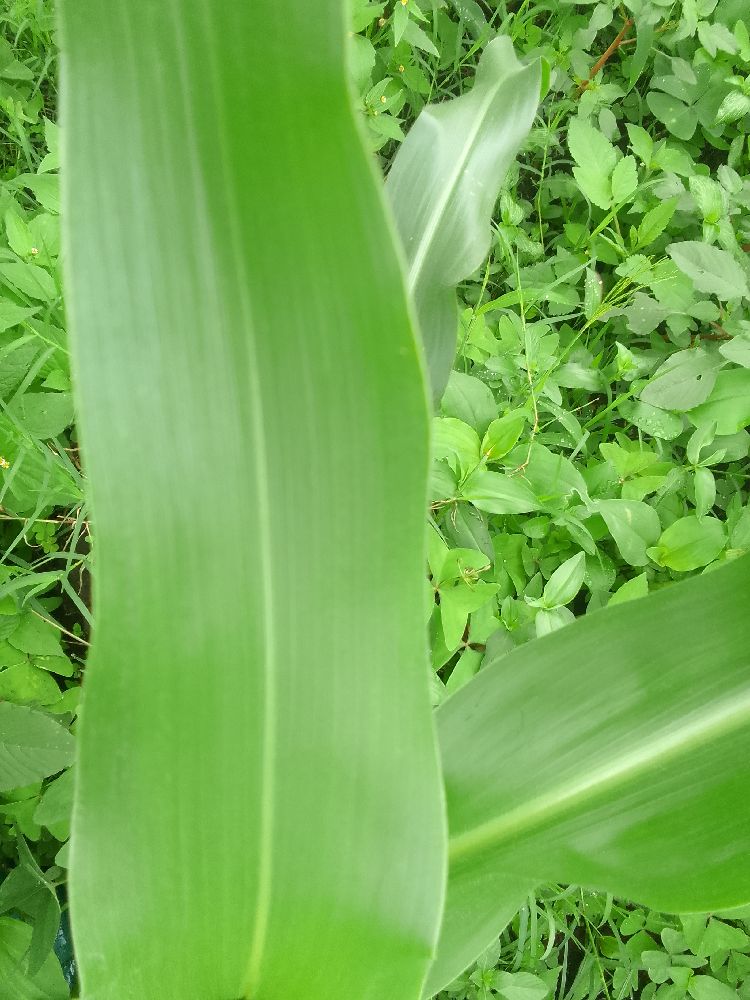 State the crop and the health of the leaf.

maize, healthy
